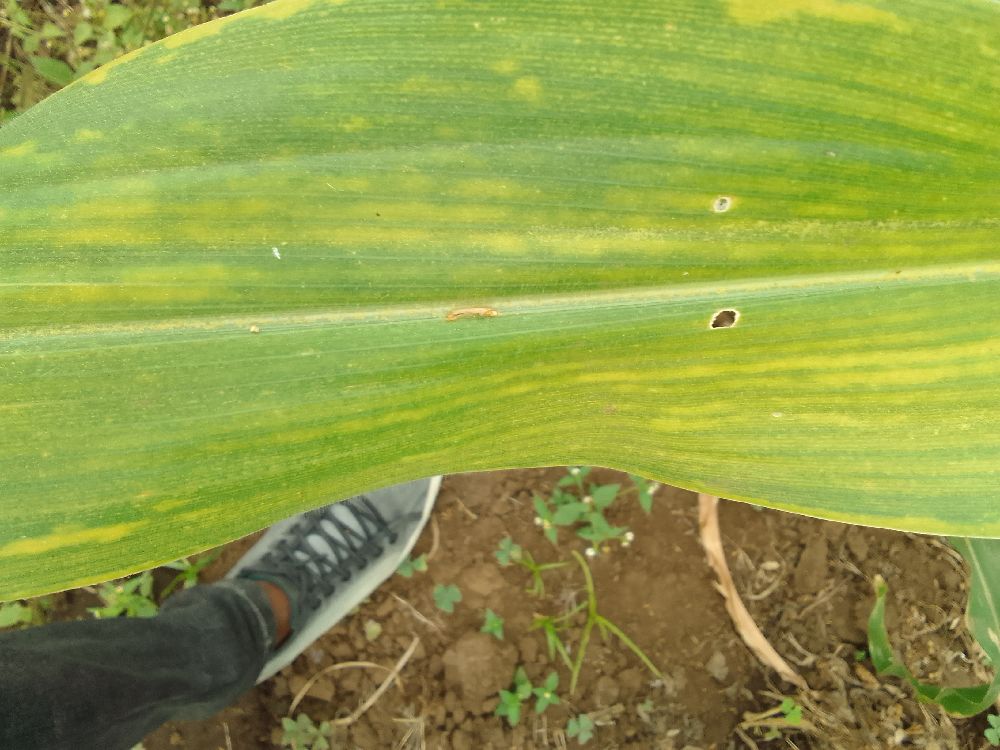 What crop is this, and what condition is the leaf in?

maize, maize lethal necrosis
